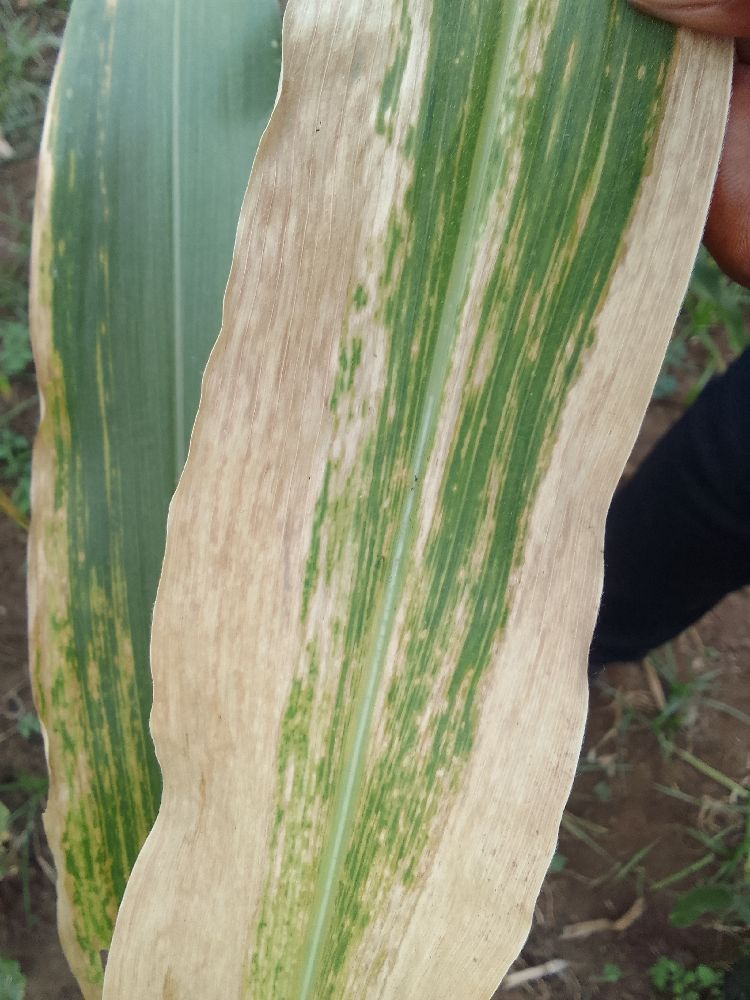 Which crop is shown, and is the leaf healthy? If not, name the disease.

maize, maize lethal necrosis
